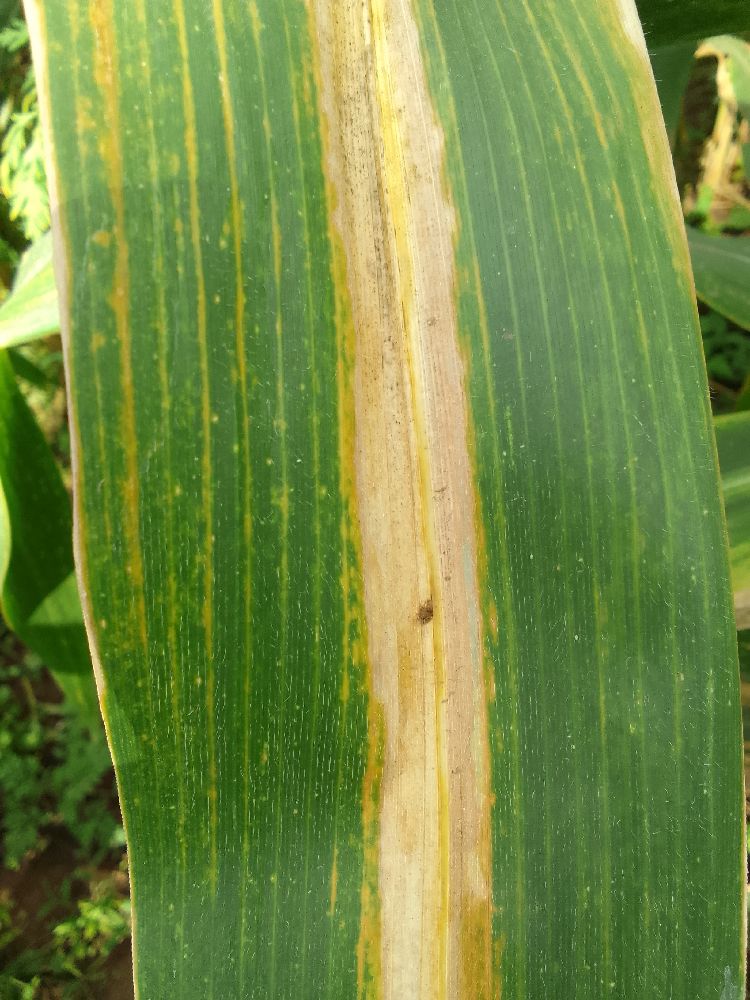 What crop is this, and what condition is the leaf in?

maize, maize lethal necrosis
